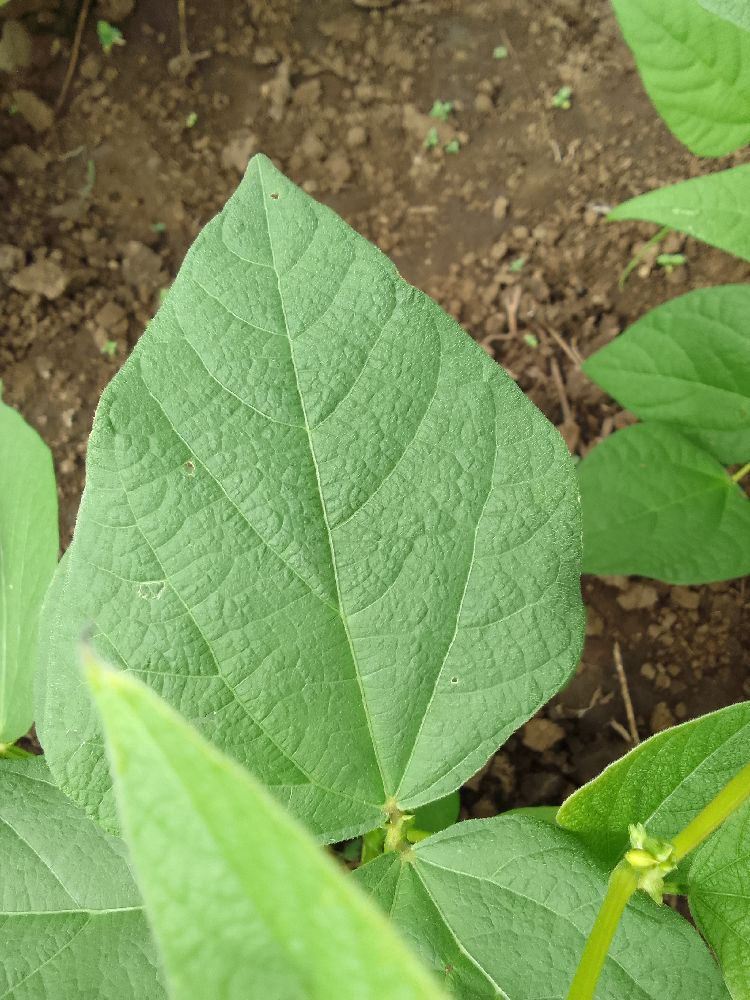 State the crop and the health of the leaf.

common bean, healthy
